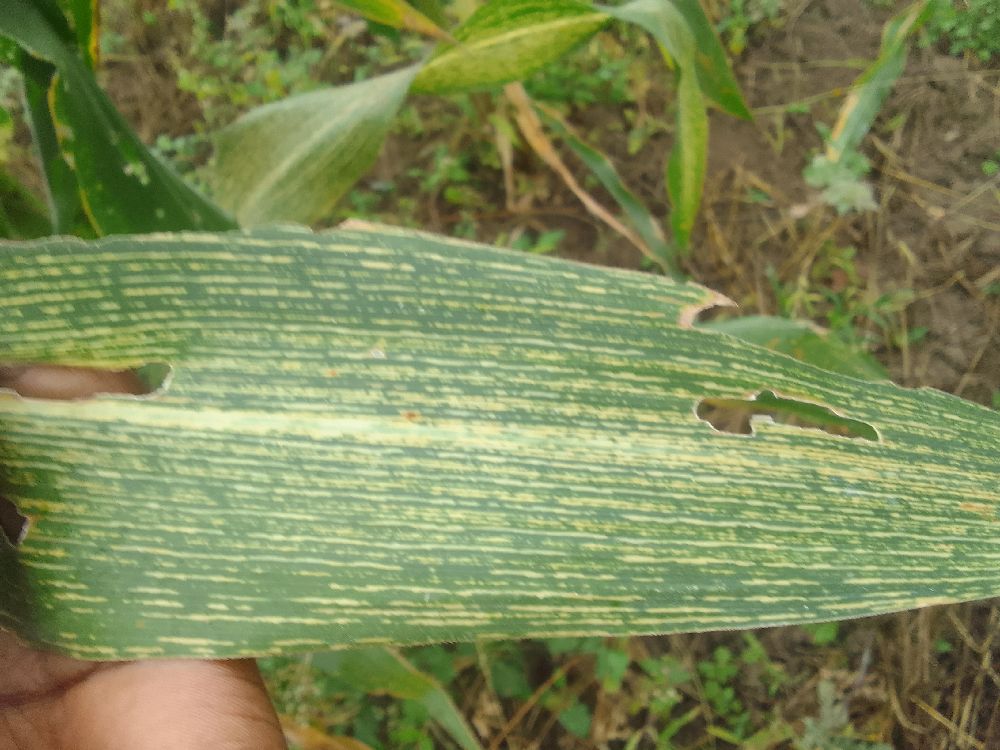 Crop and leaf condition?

maize, maize streak virus
